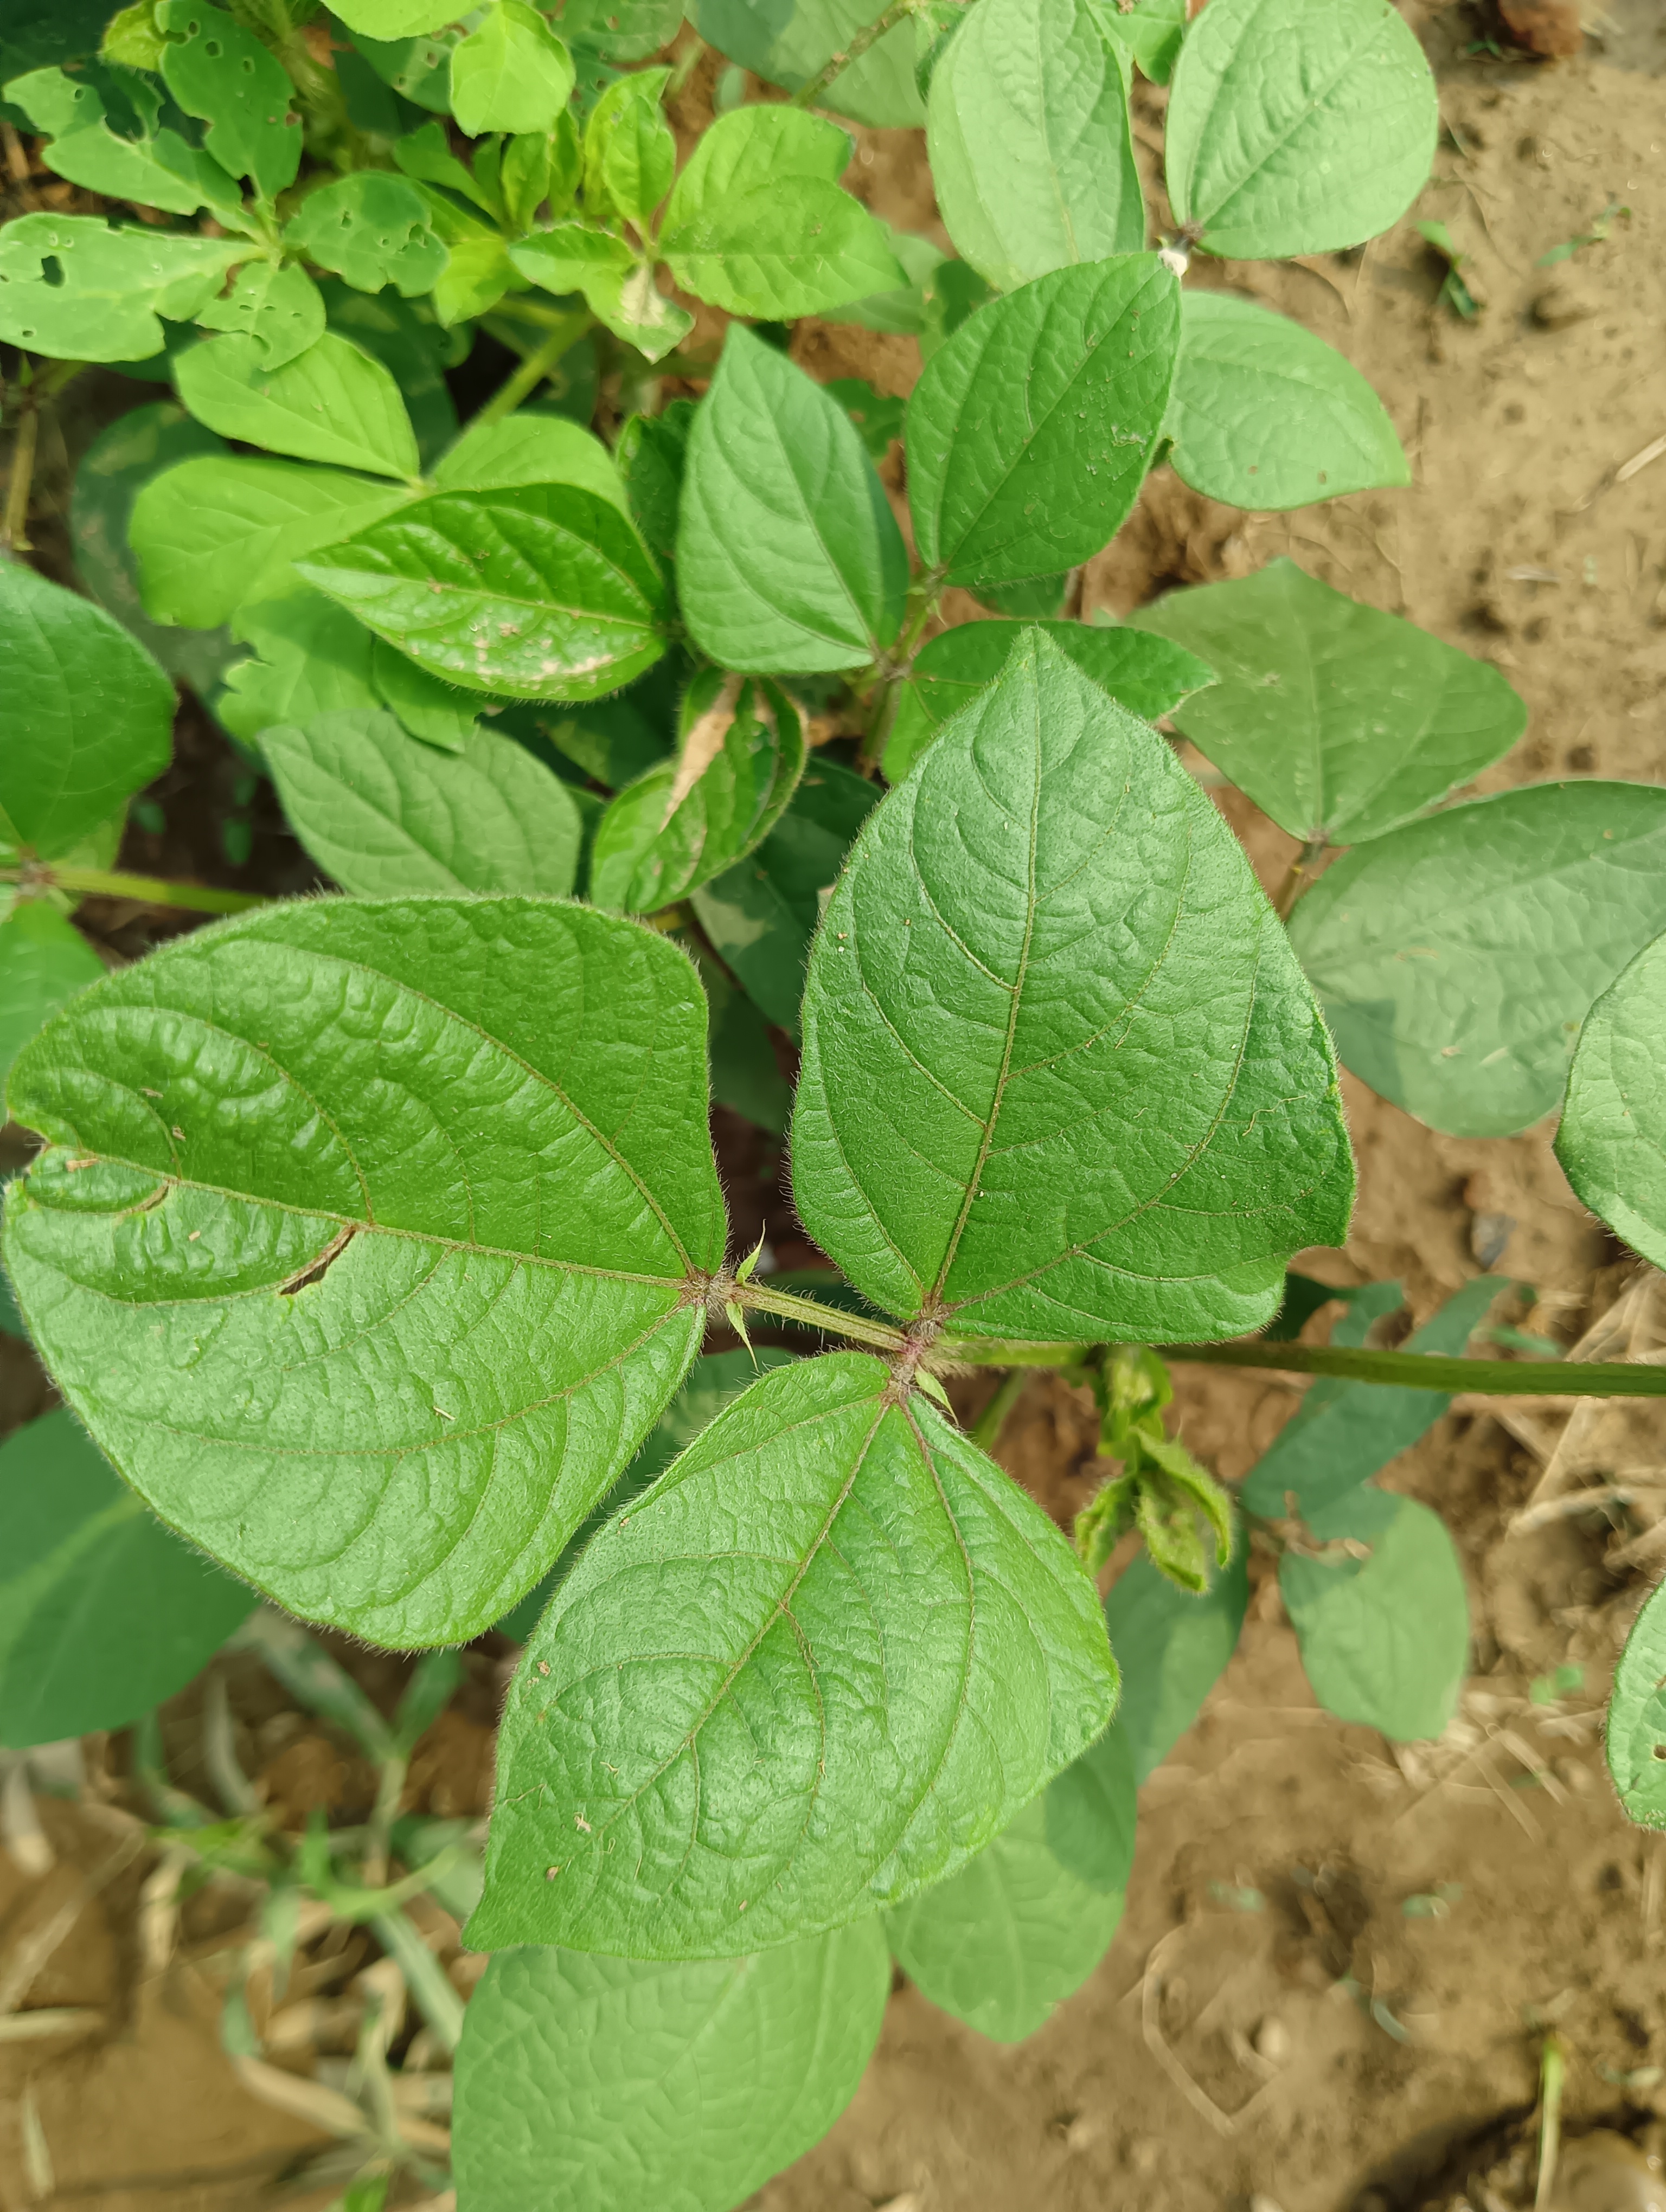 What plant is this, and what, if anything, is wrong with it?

mungbean, healthy
